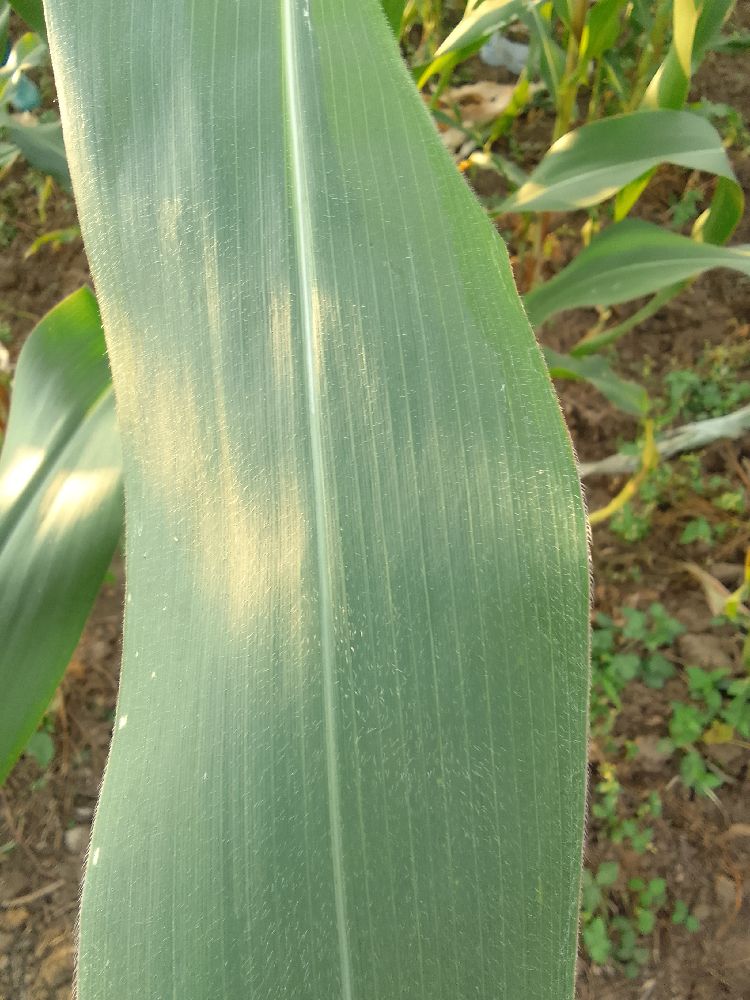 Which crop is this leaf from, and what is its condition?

maize, healthy
